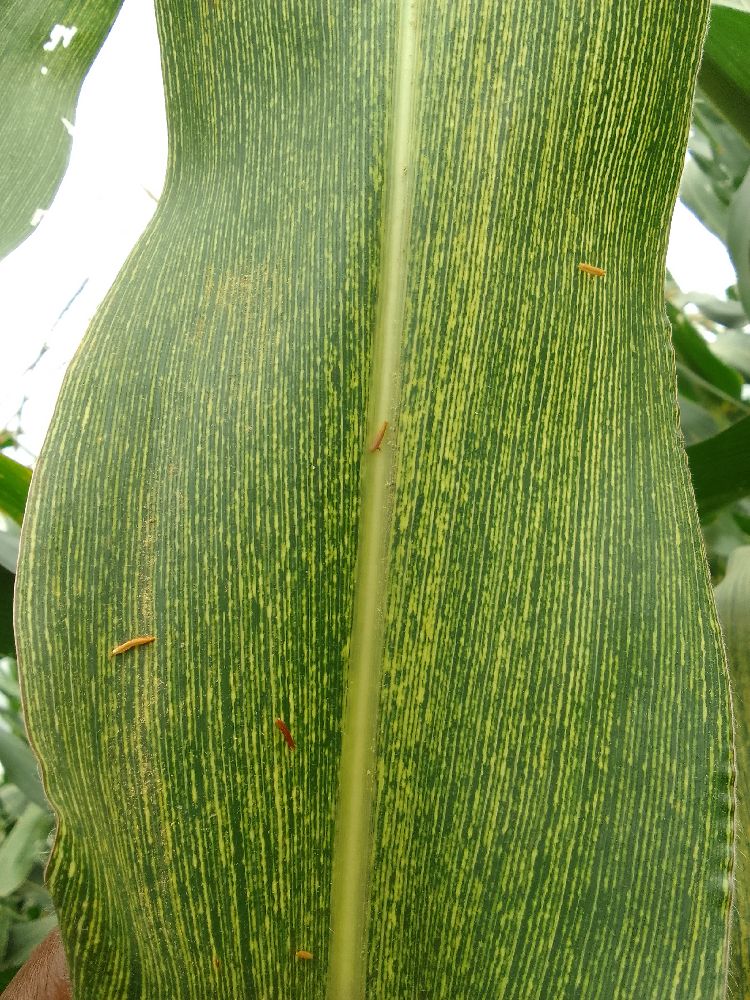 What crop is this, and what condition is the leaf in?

maize, maize streak virus
